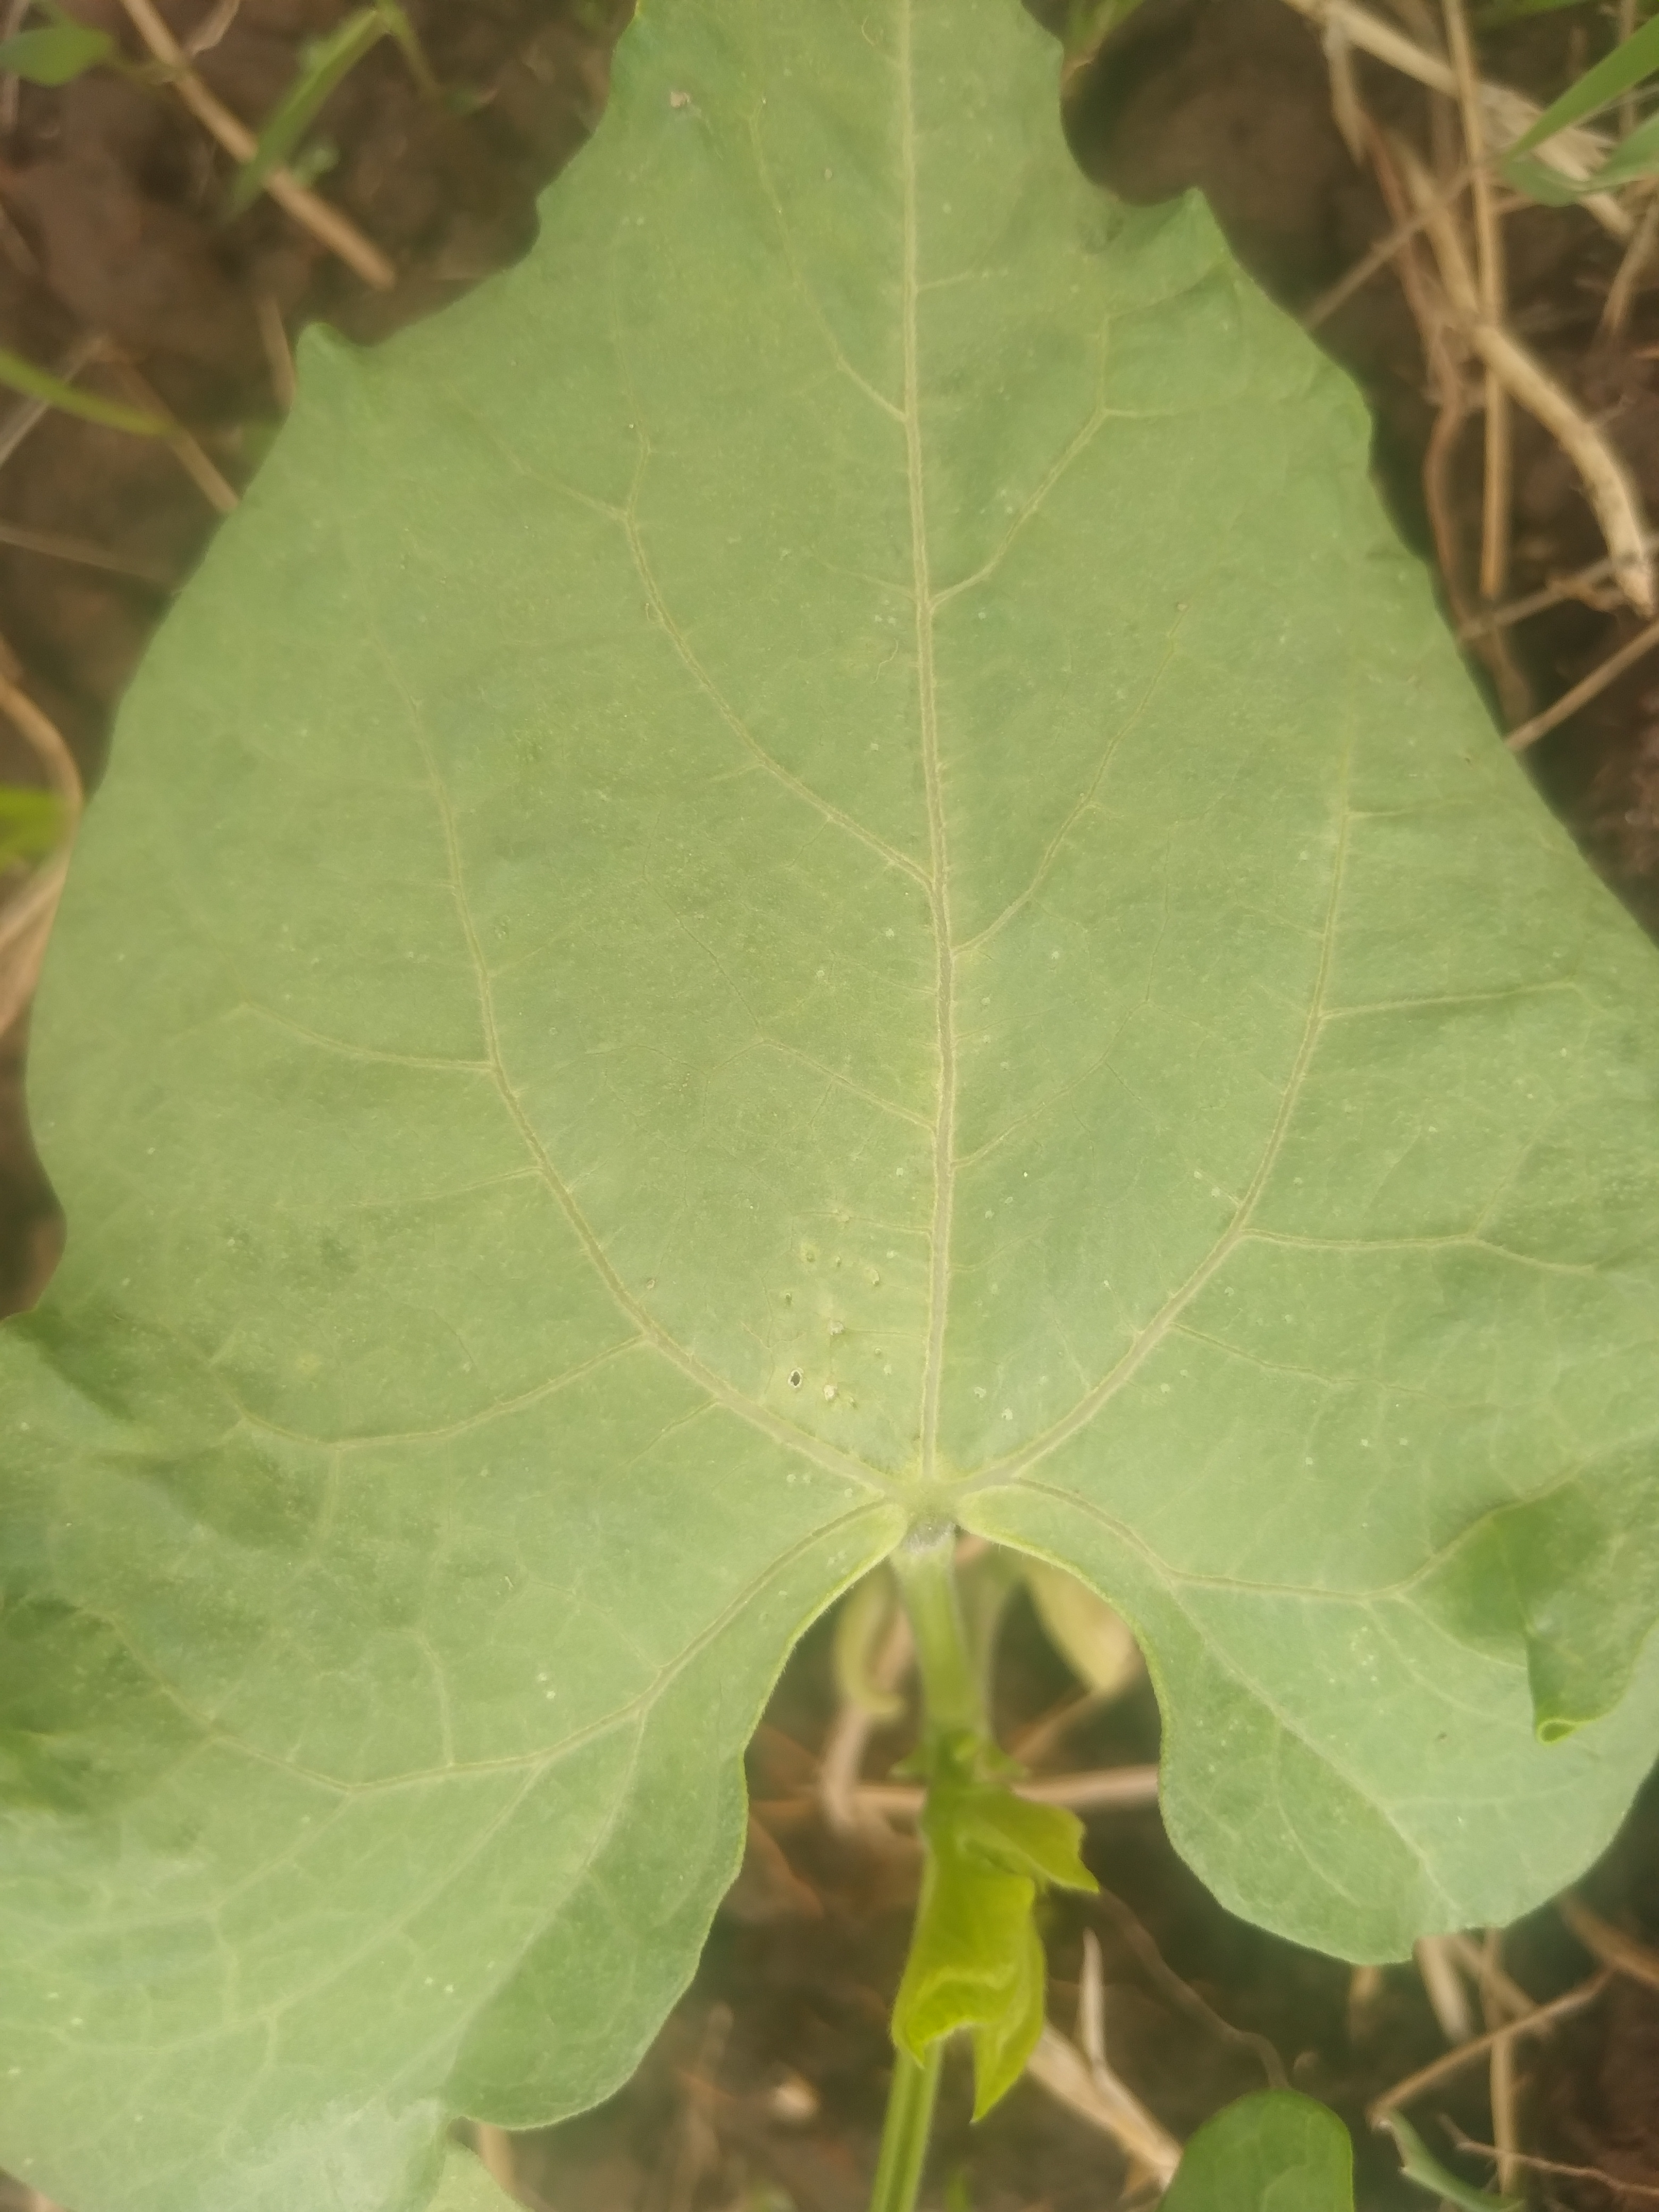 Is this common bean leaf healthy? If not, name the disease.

healthy
